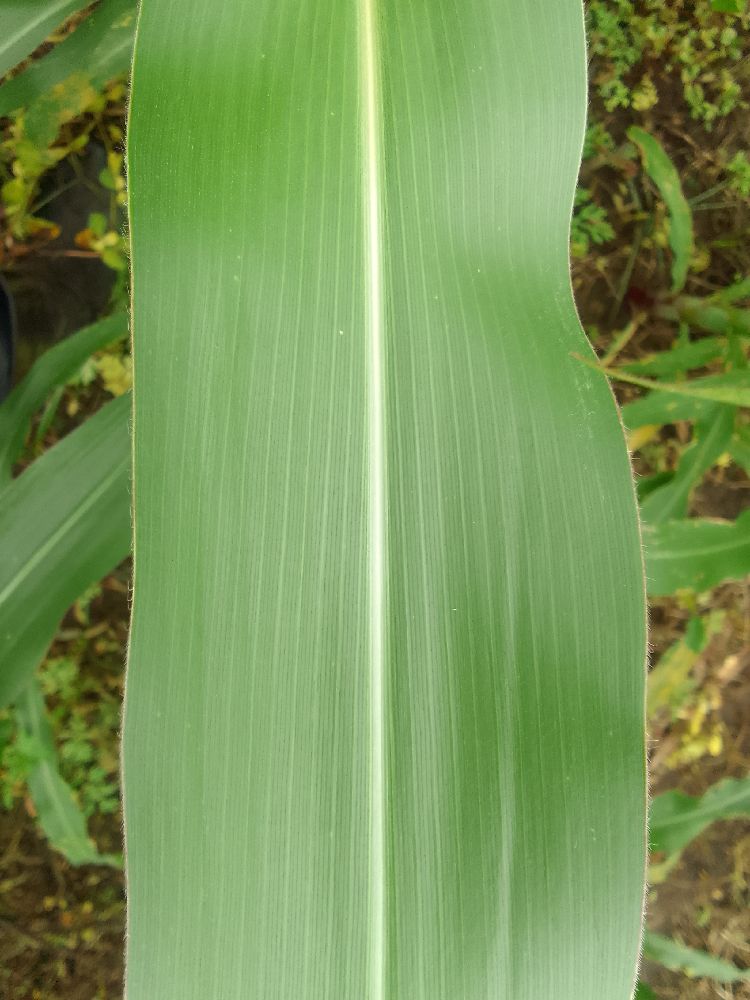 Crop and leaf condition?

maize, healthy
